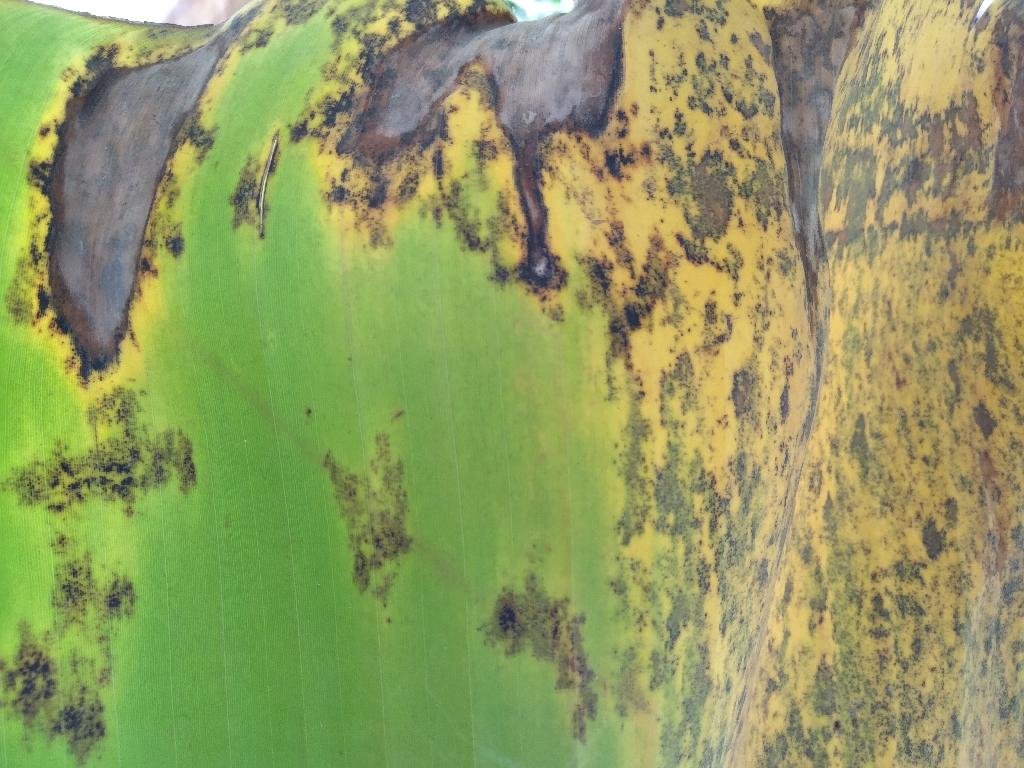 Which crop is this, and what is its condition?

banana, black sigatoka
